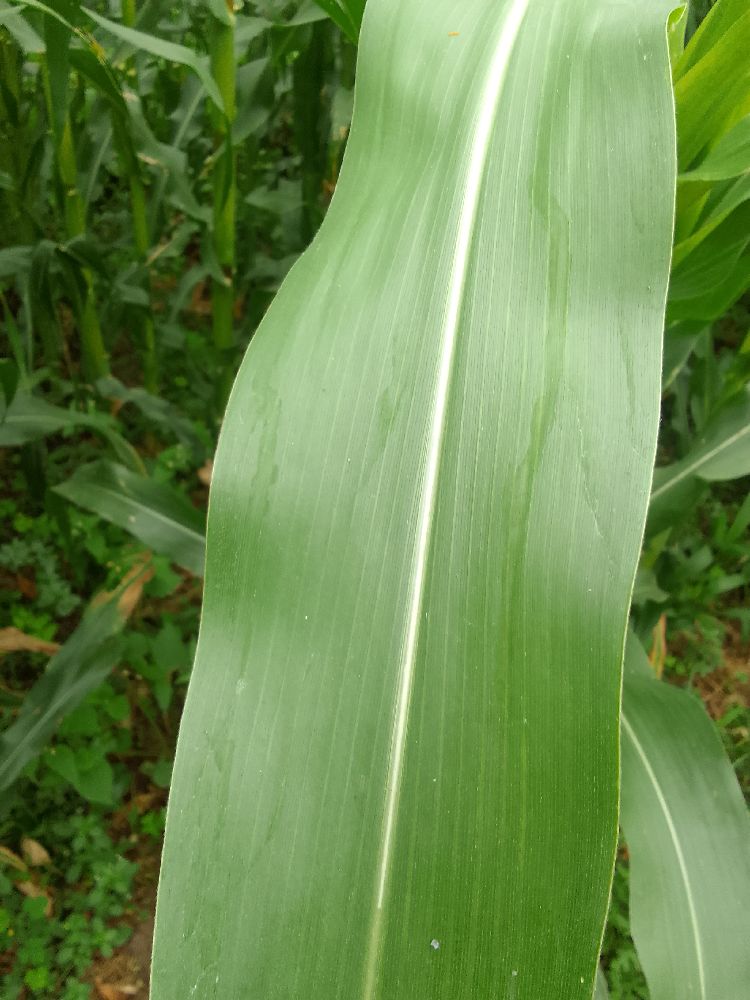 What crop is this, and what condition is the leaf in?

maize, healthy
